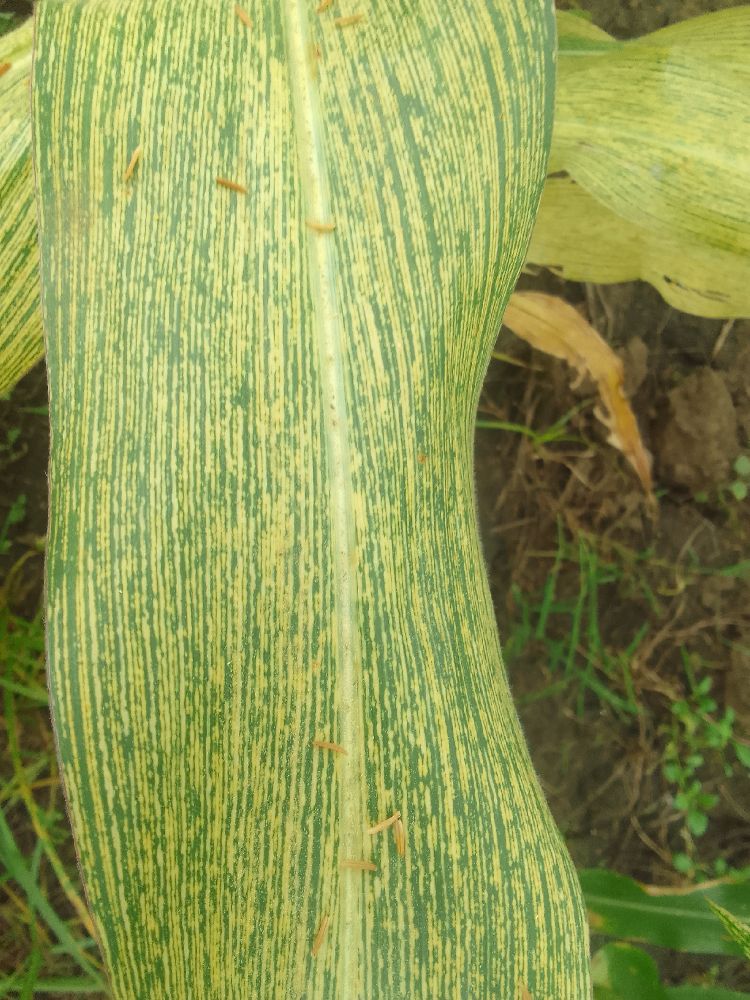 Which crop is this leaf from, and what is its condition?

maize, maize streak virus
